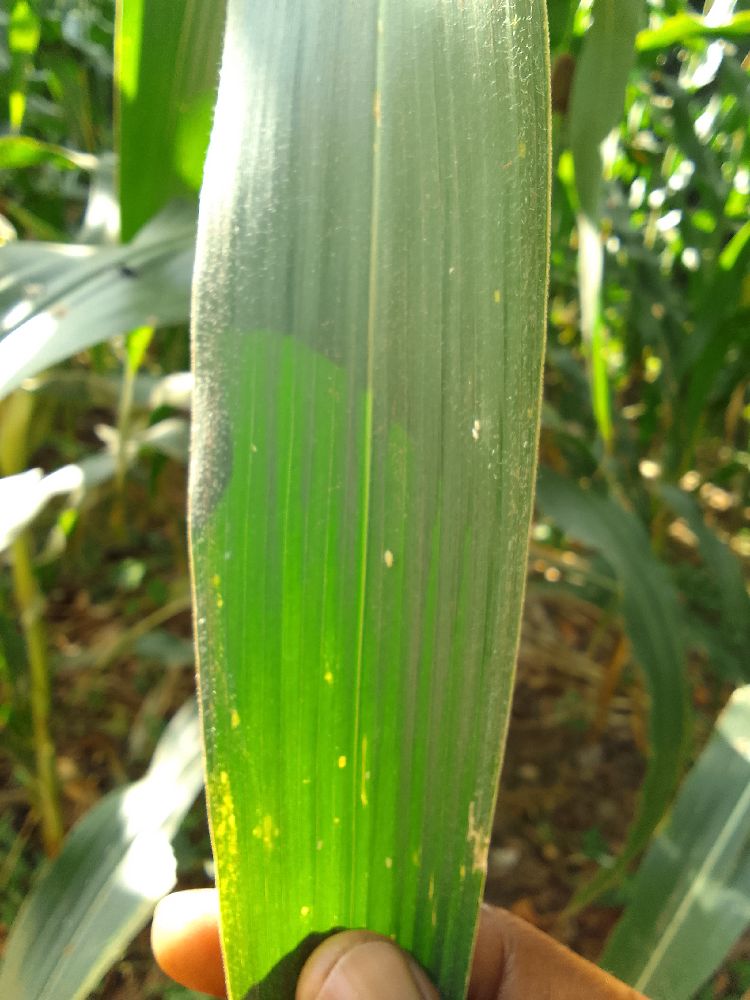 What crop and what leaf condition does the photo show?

maize, healthy
